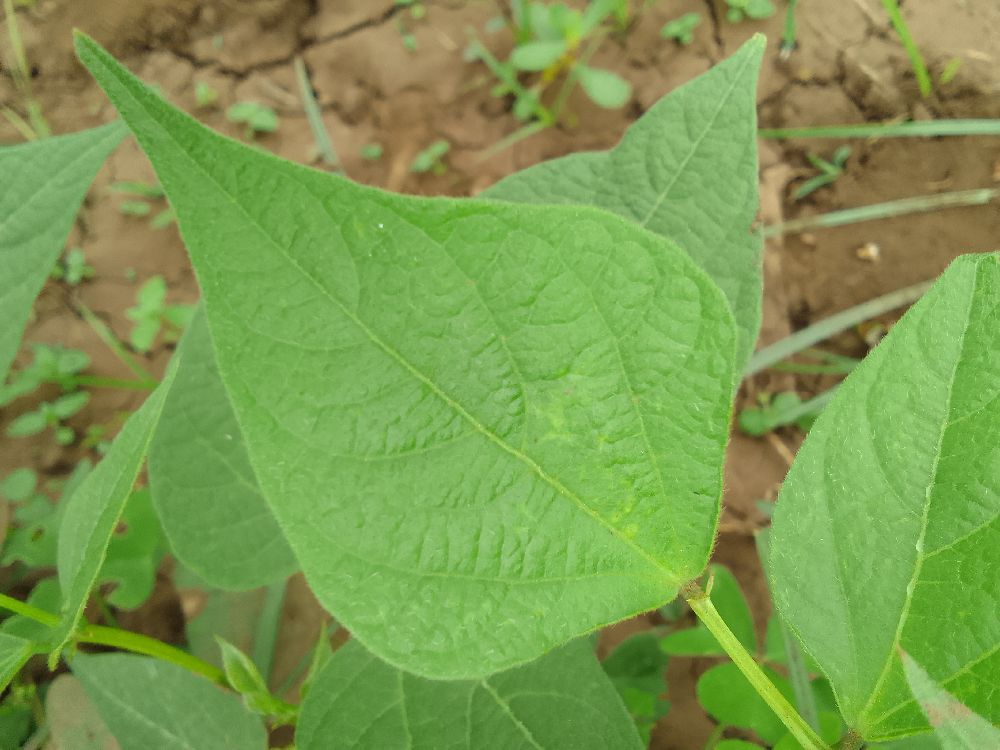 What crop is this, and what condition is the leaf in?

common bean, healthy
